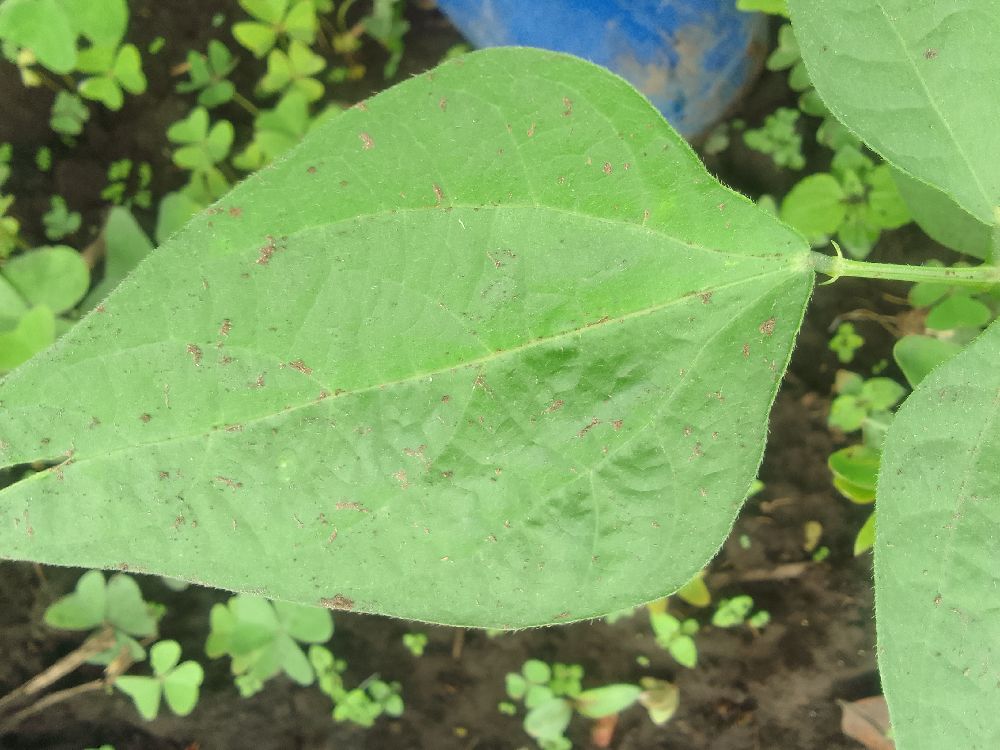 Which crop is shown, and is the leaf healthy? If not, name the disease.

common bean, healthy
